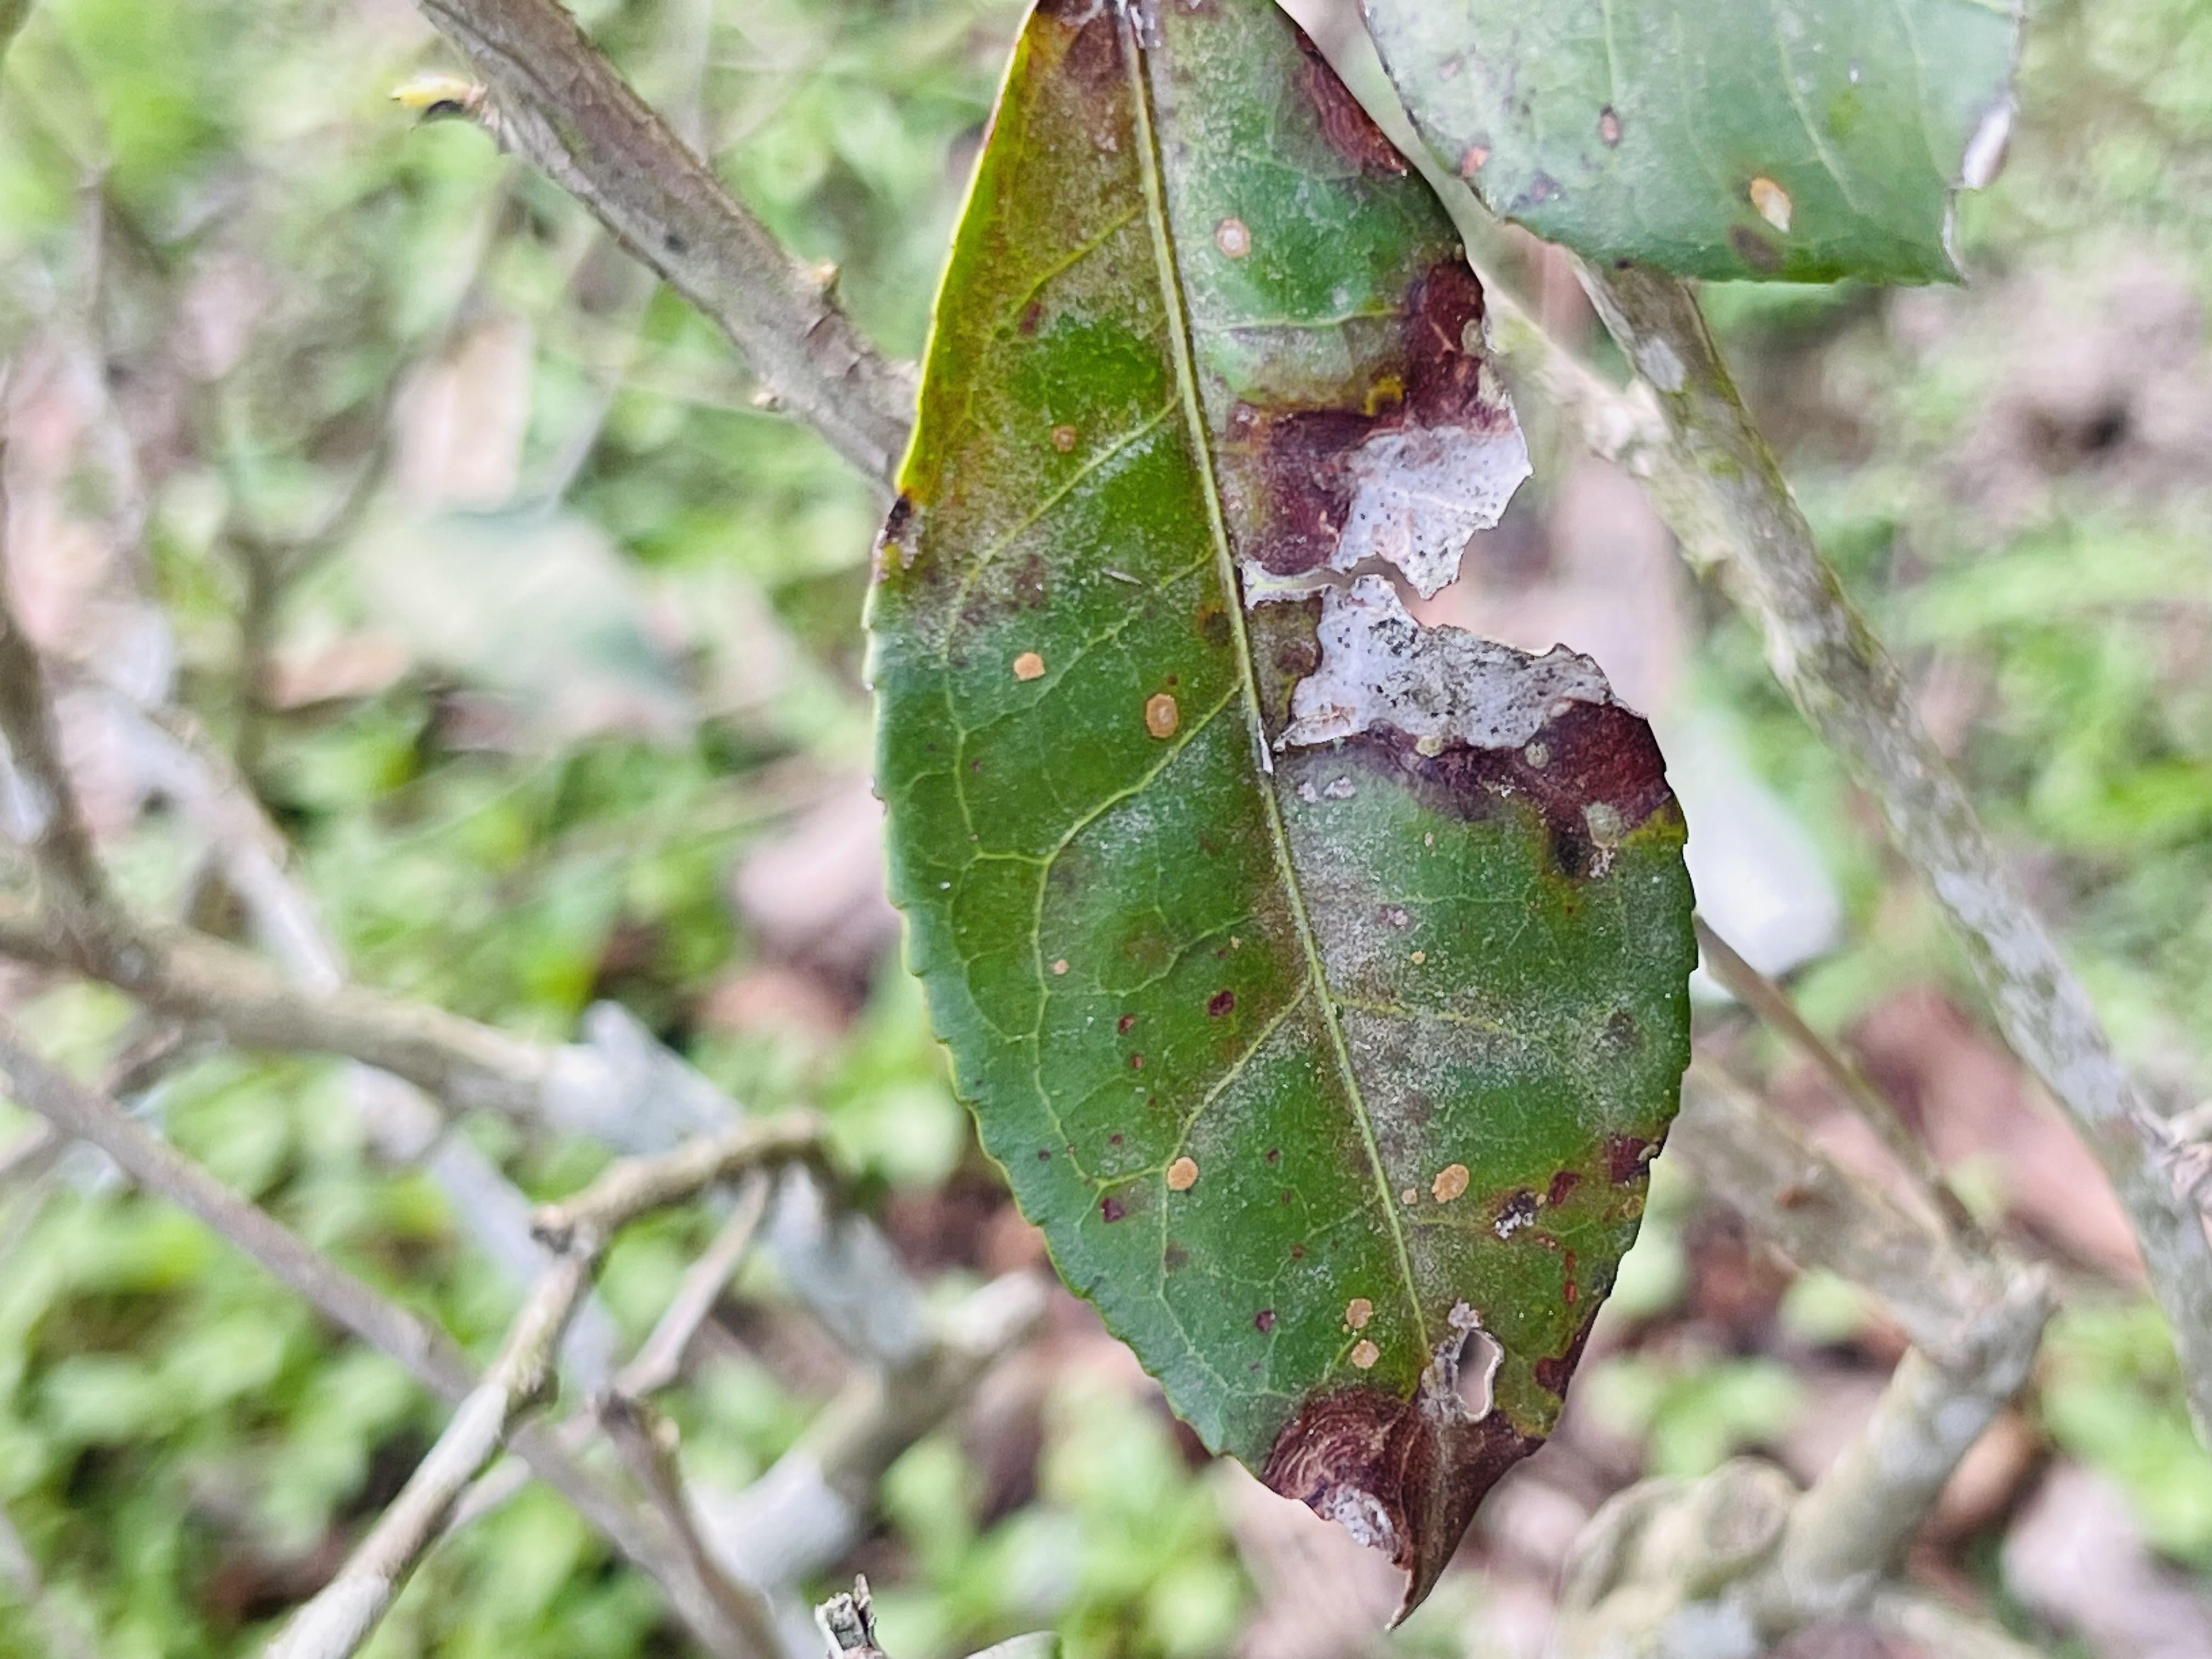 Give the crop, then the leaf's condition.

tea, blight
